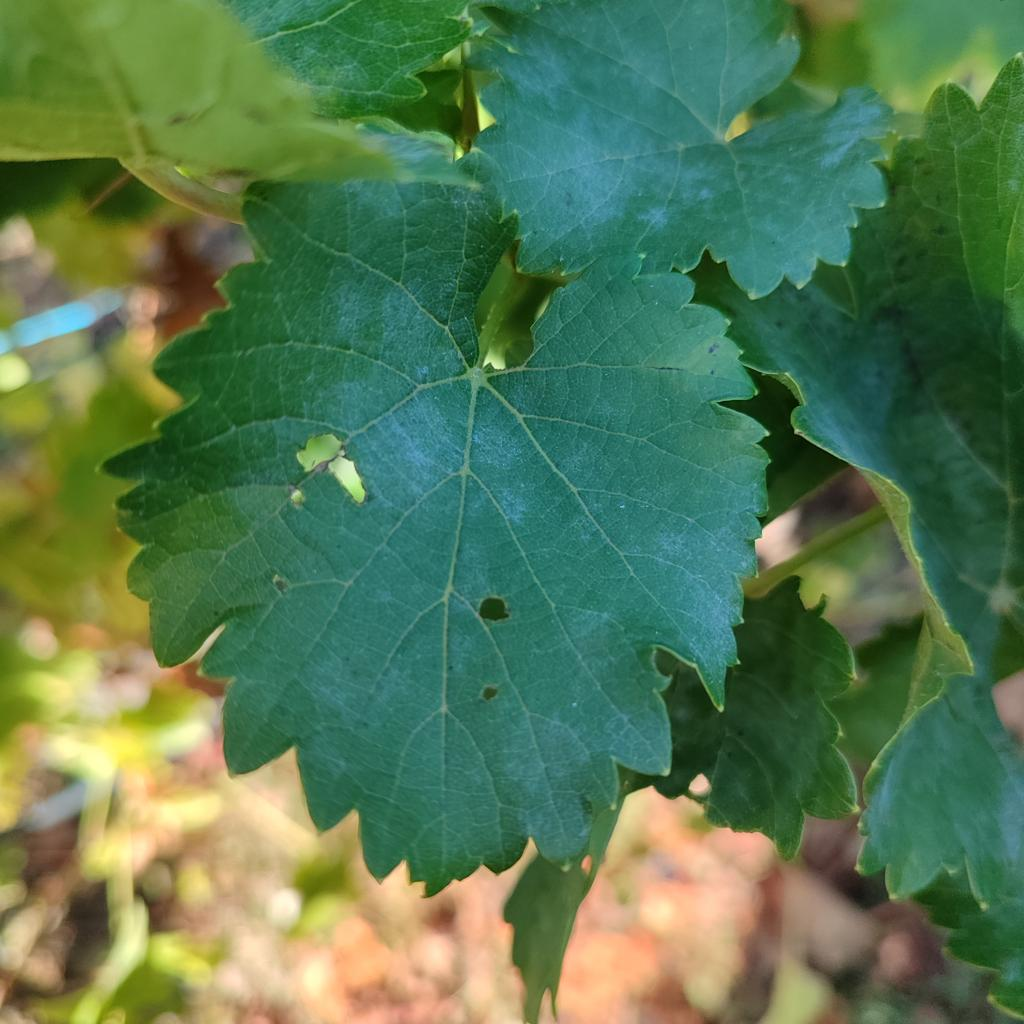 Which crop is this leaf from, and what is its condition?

grapevine, powdery mildew
